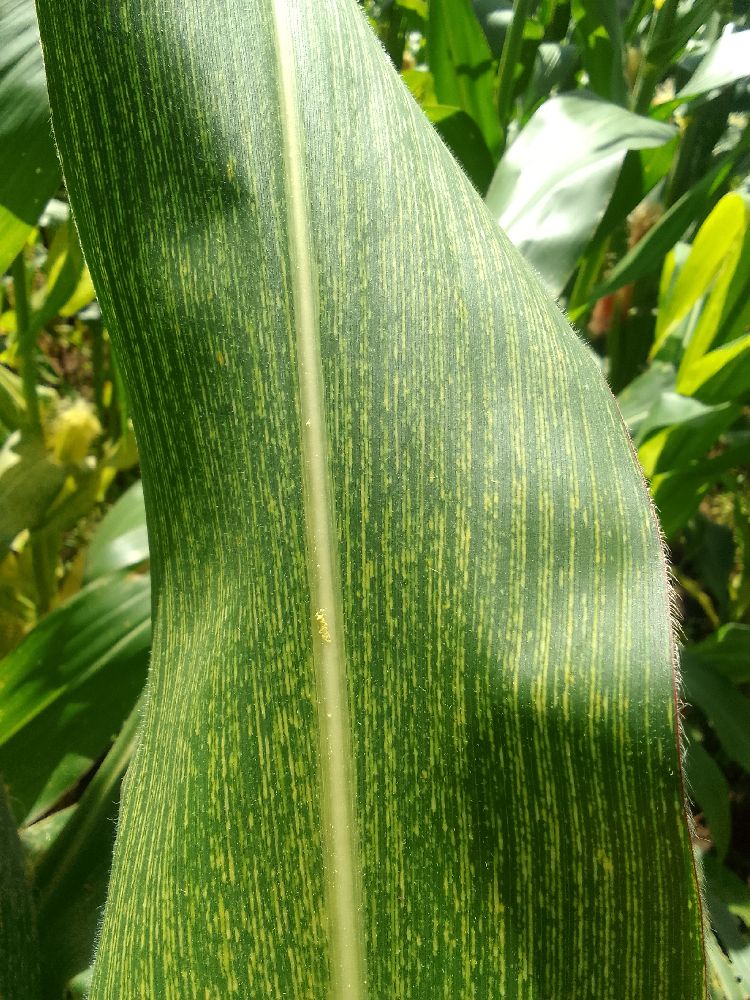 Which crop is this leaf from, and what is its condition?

maize, maize streak virus
